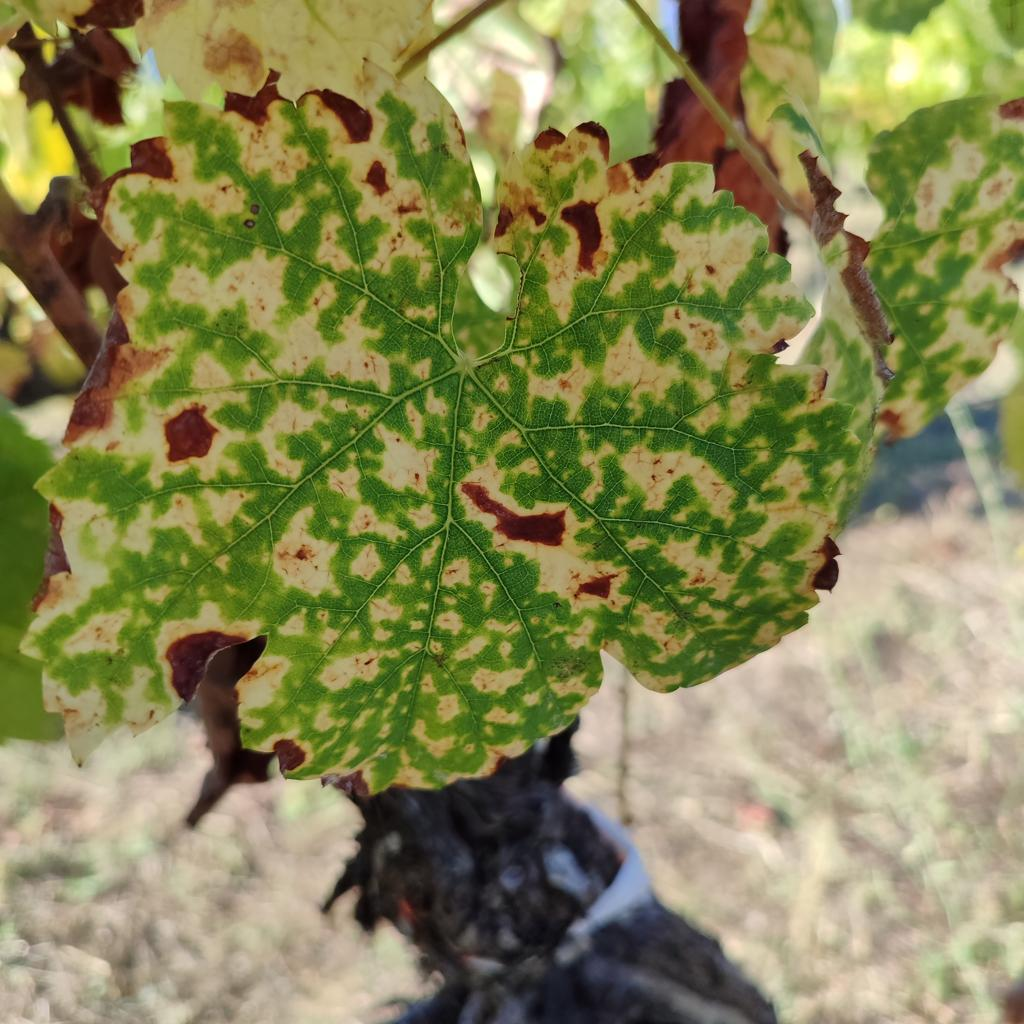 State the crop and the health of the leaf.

grapevine, esca complex
